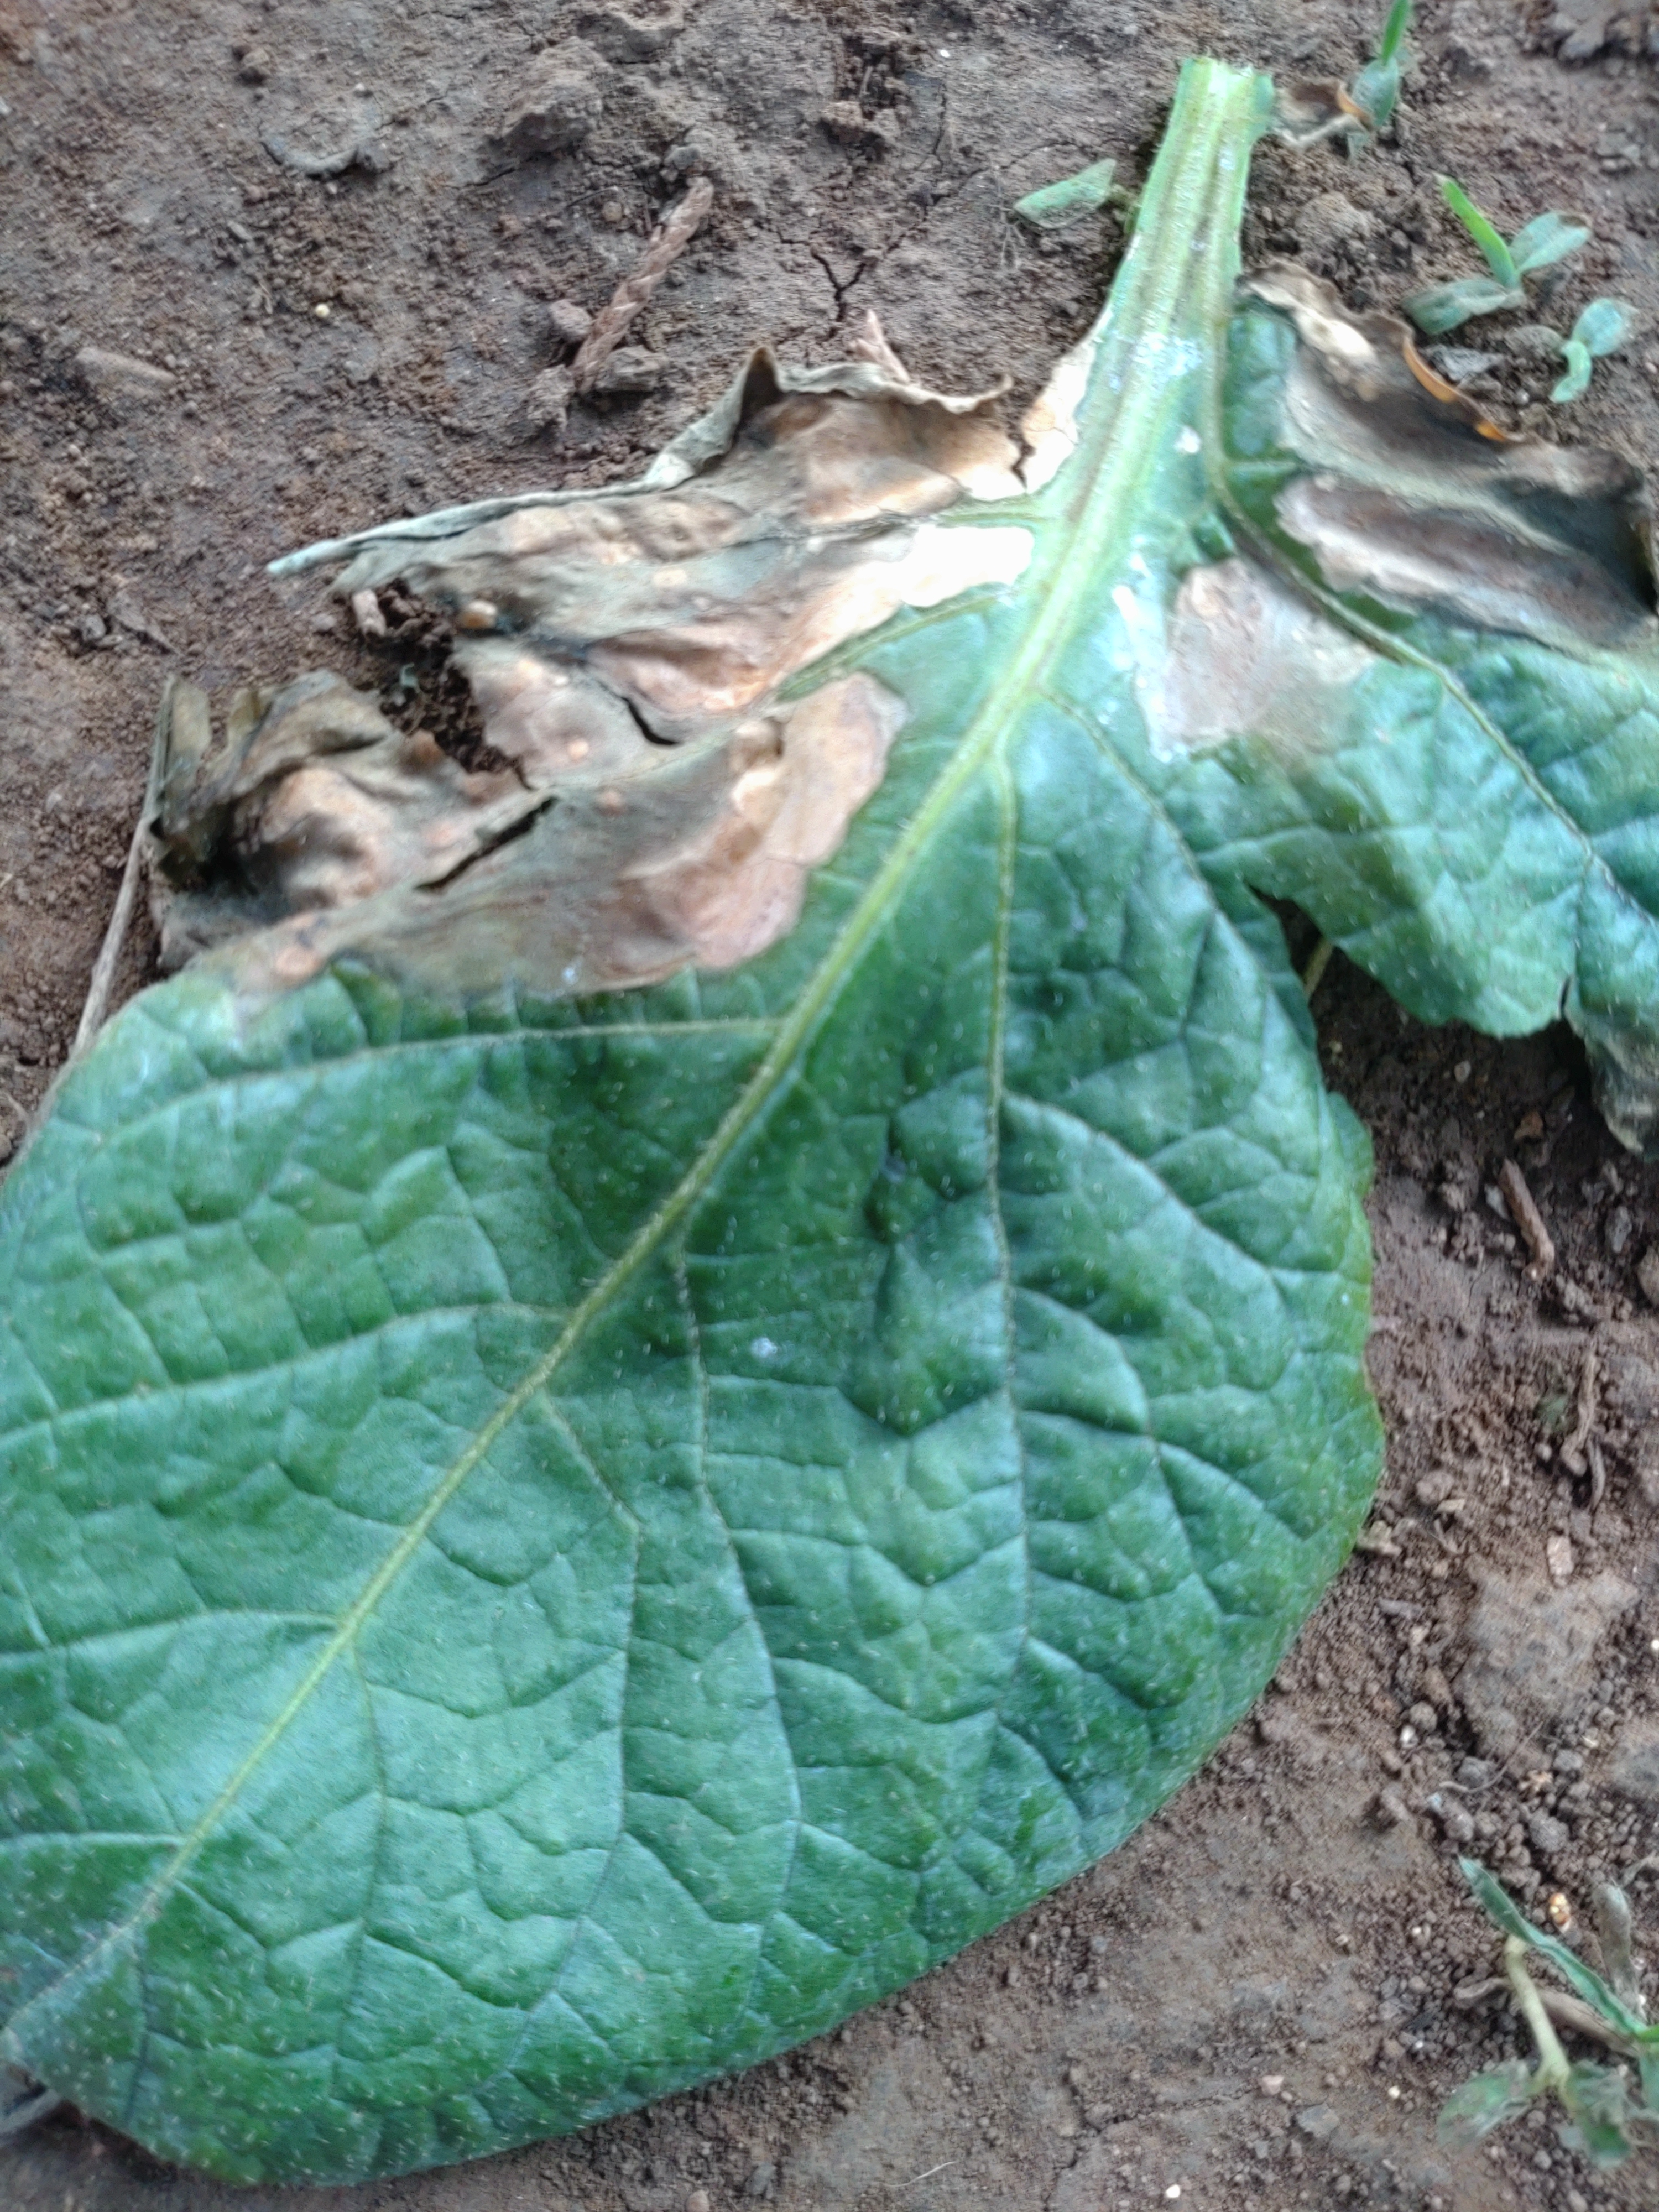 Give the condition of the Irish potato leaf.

early blight
